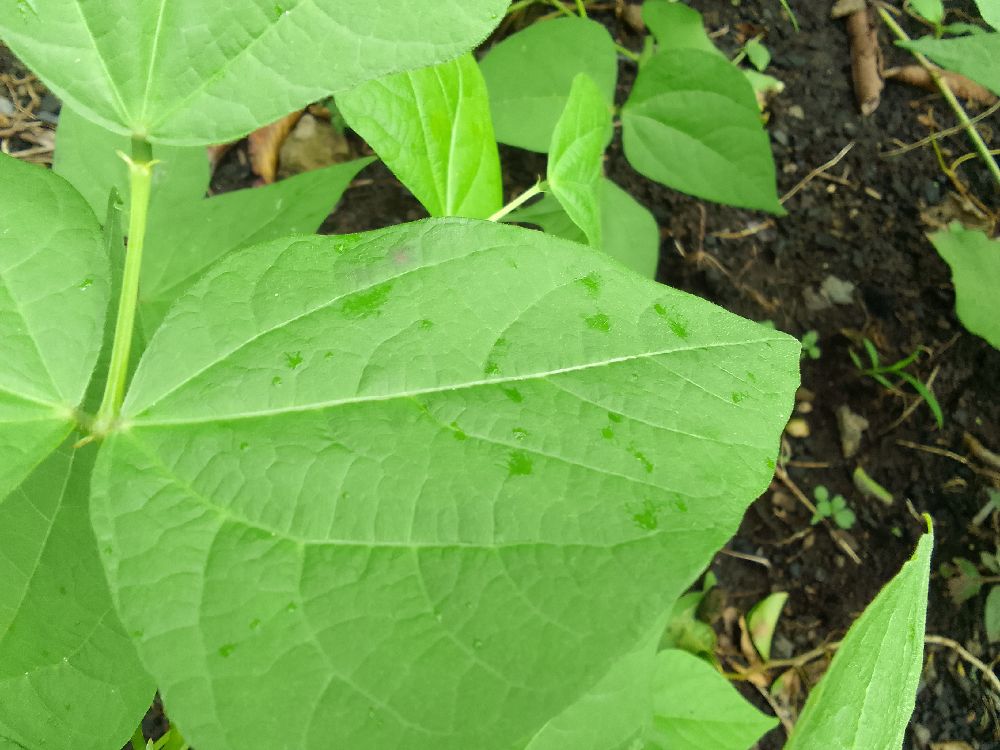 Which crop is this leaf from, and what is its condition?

common bean, healthy
